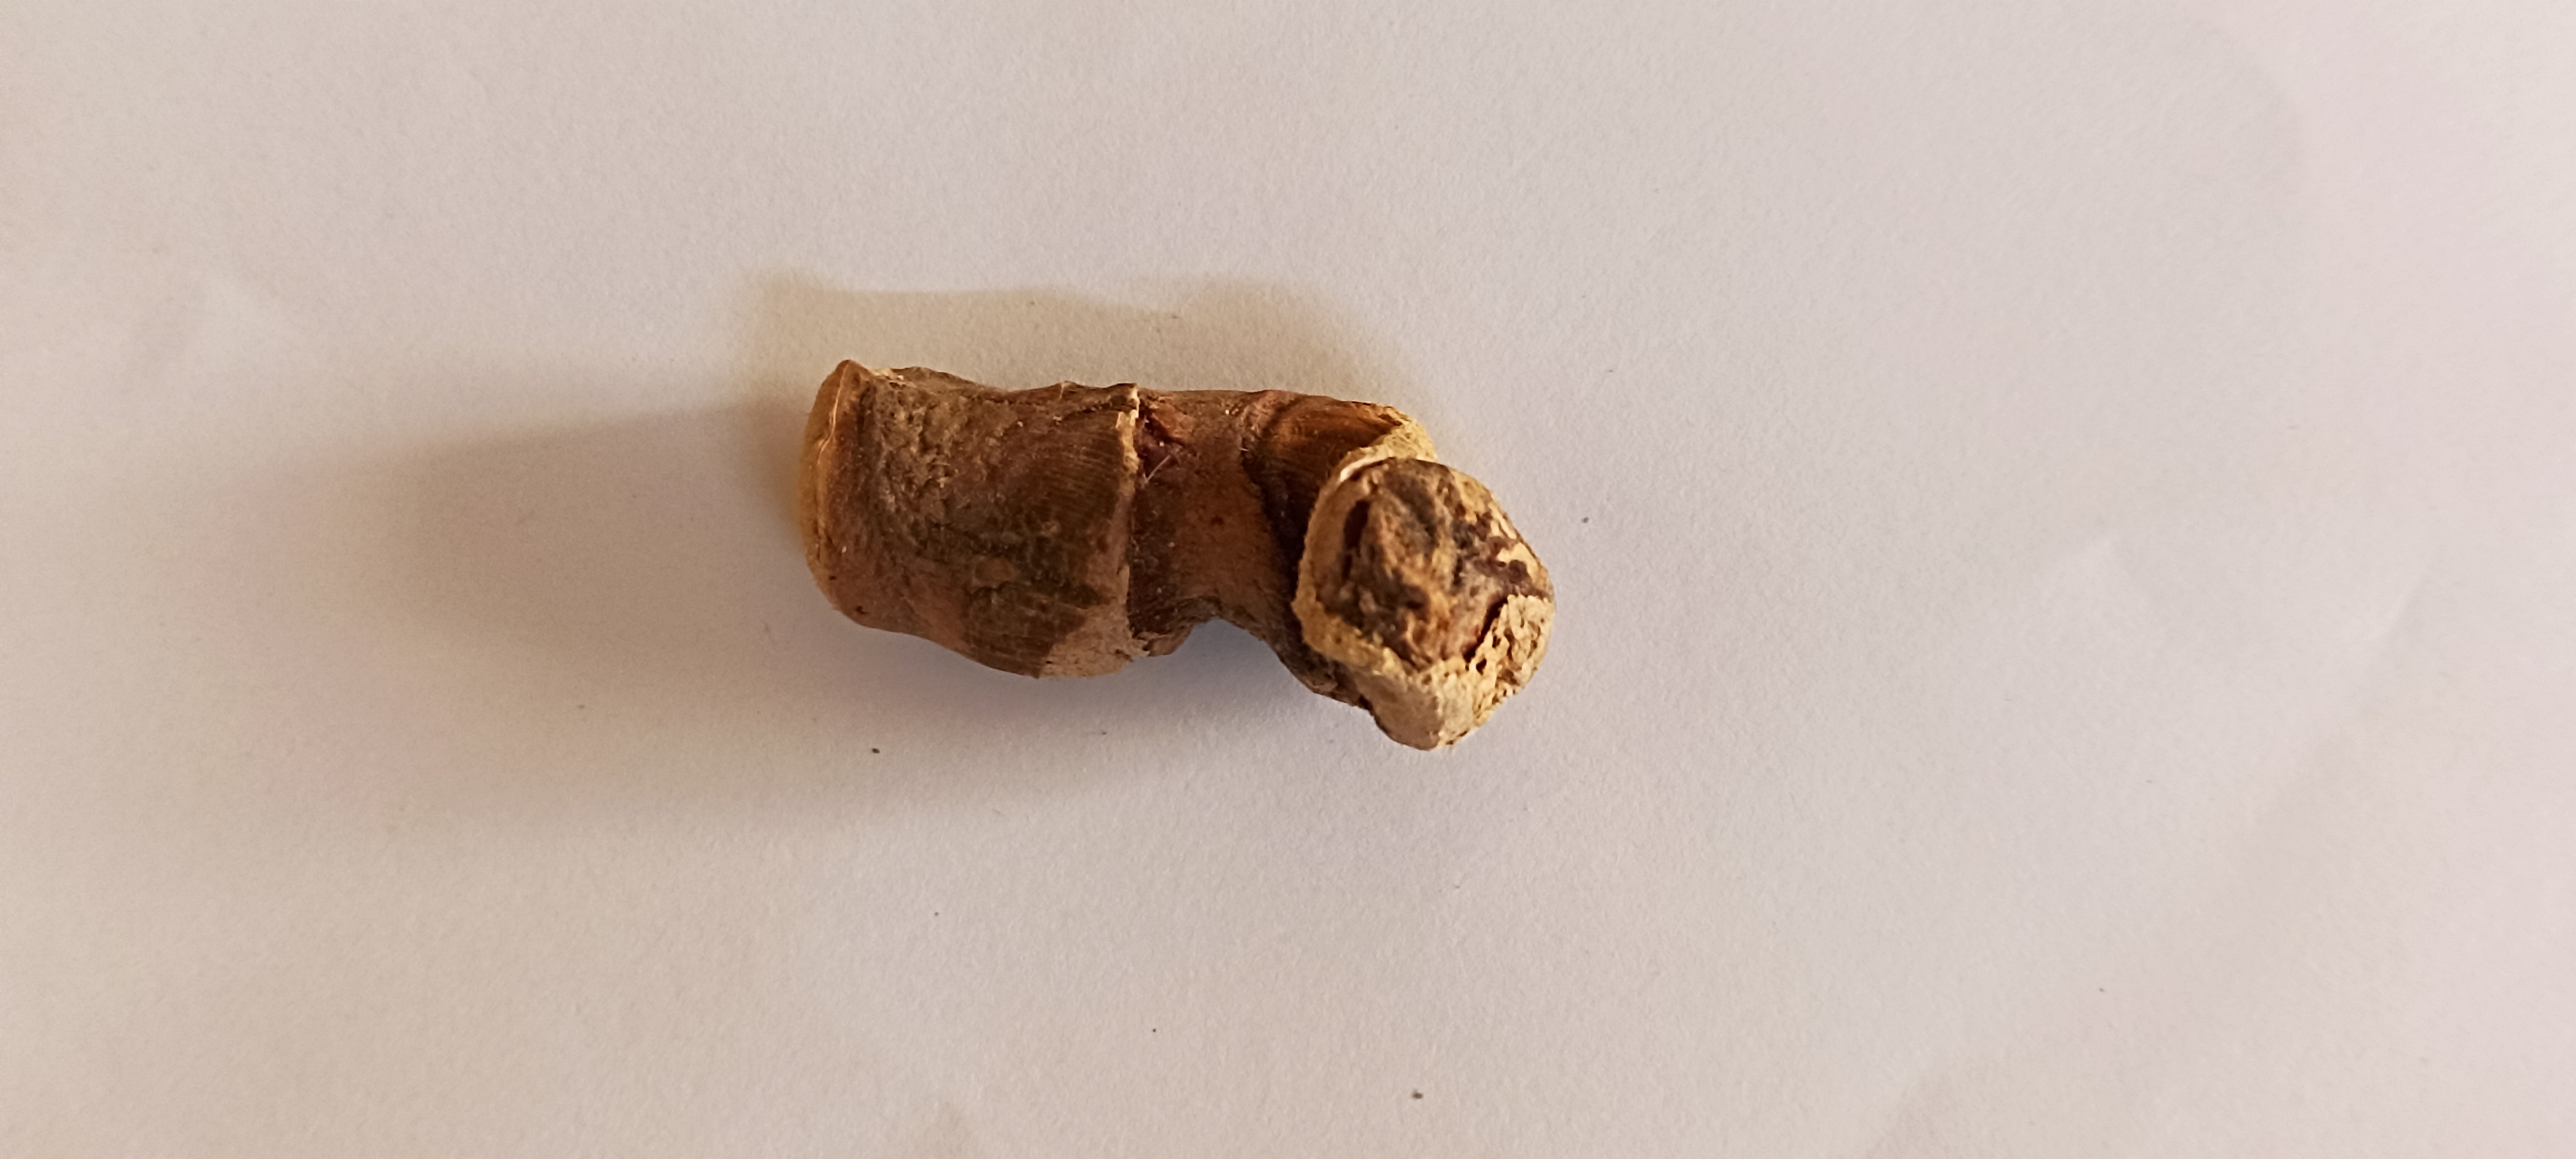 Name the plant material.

vekhand
